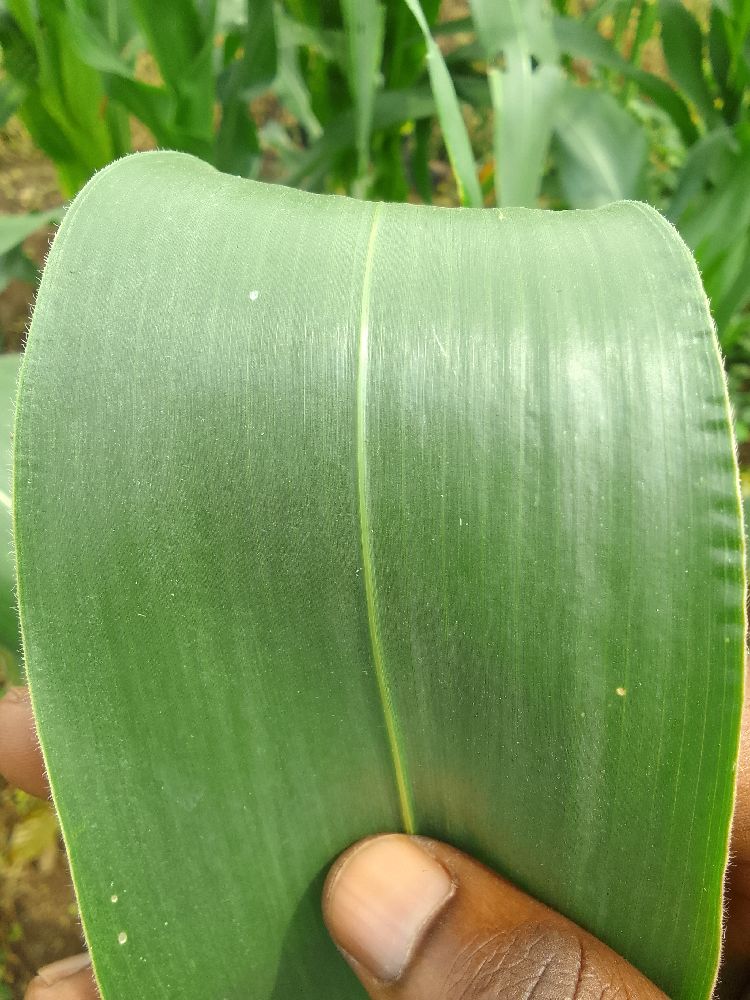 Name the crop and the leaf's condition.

maize, healthy
